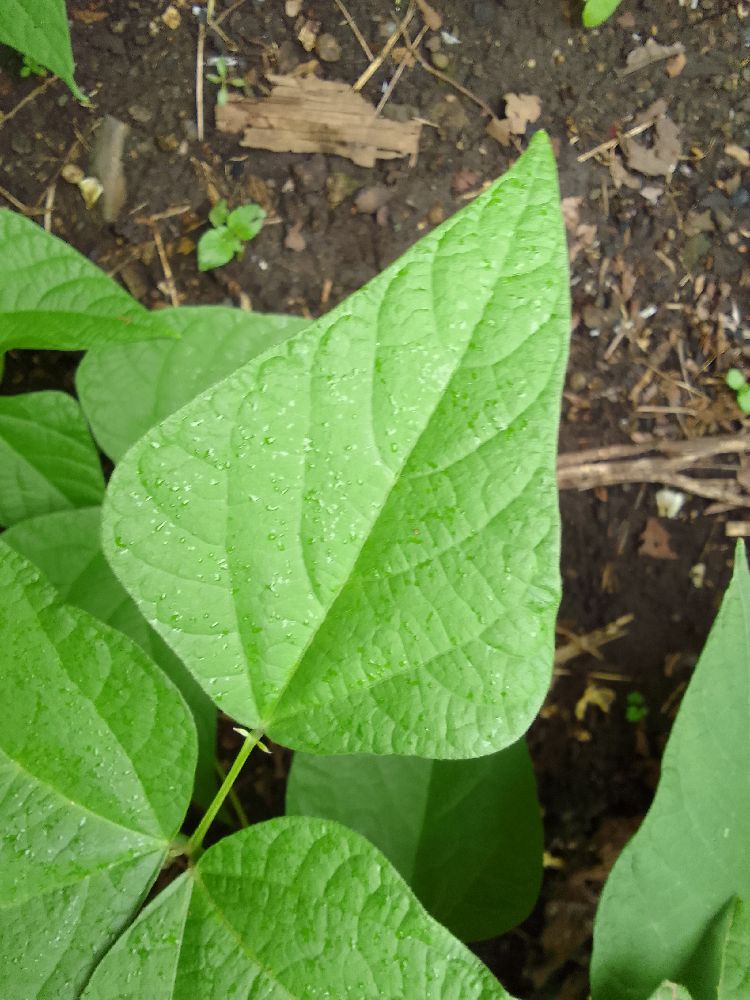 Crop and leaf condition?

common bean, healthy
